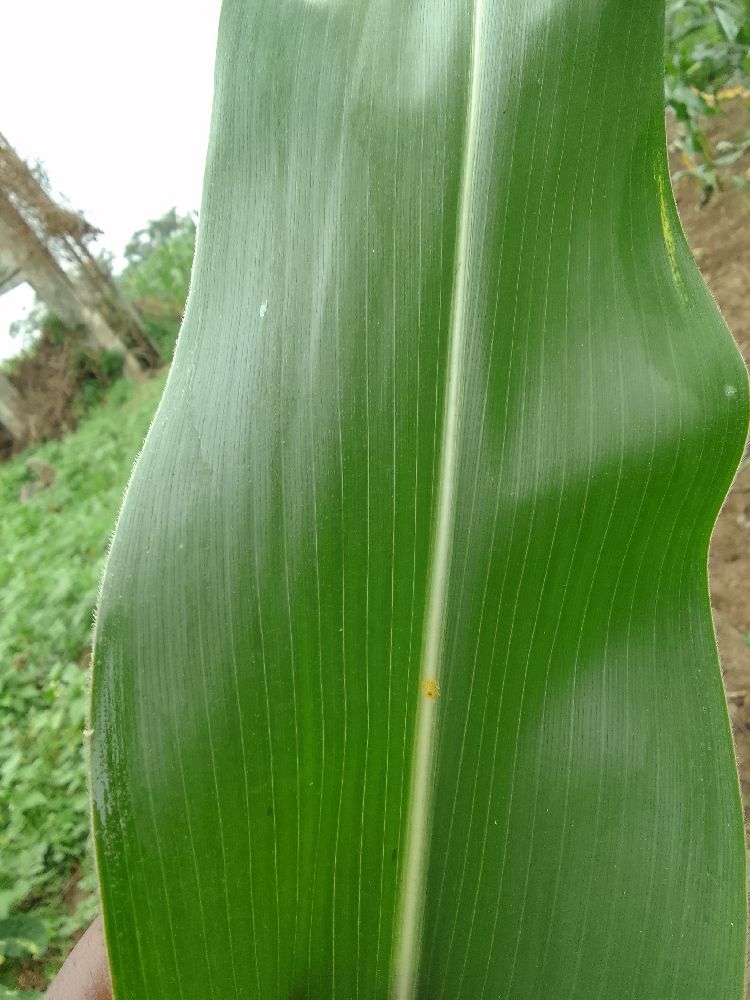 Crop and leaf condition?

maize, healthy
